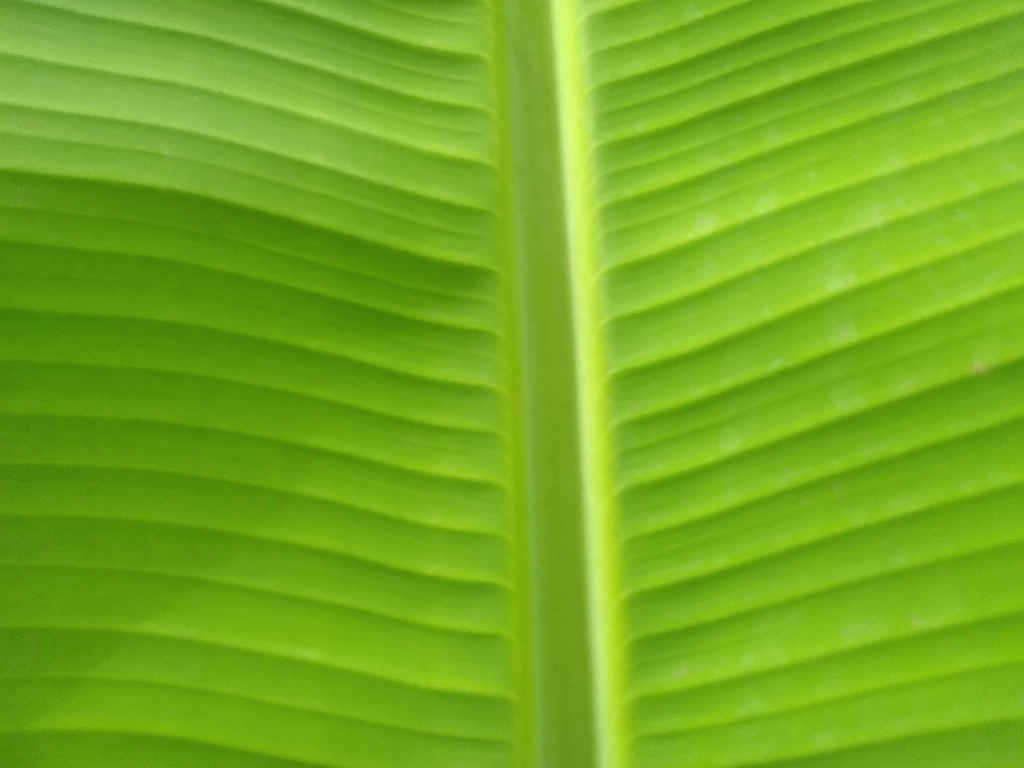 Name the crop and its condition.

banana, healthy
